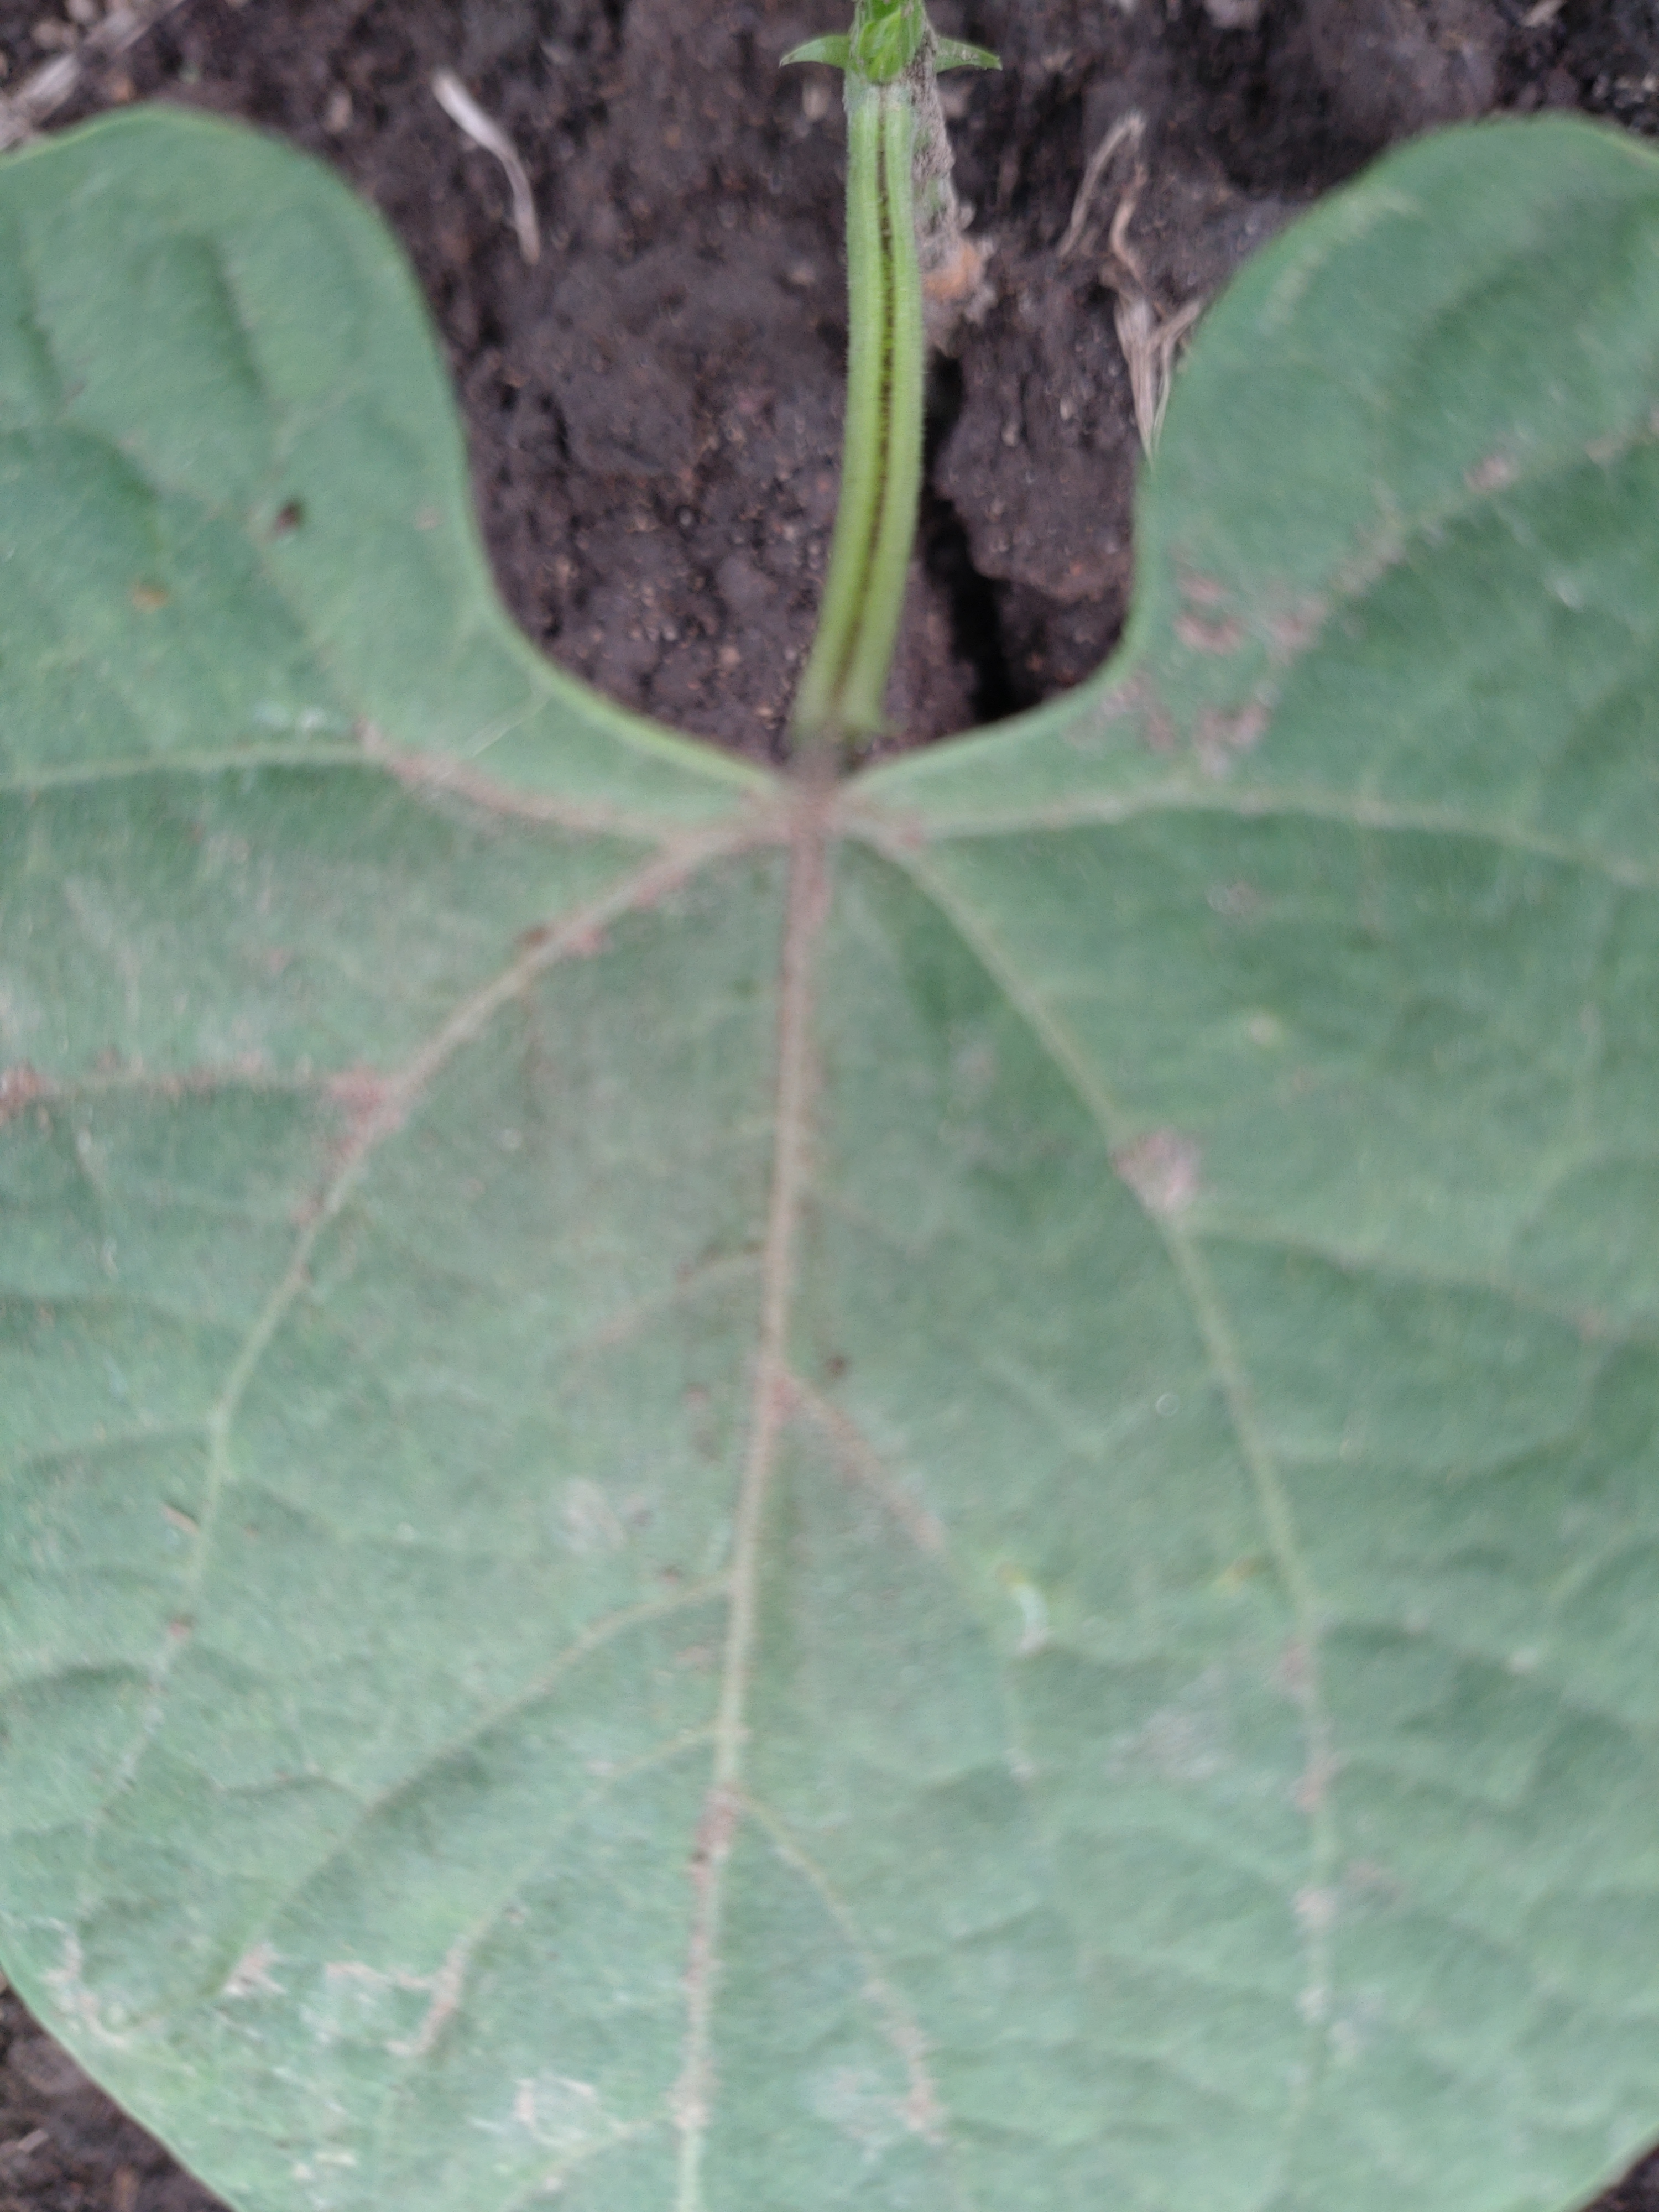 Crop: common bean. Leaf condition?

healthy
